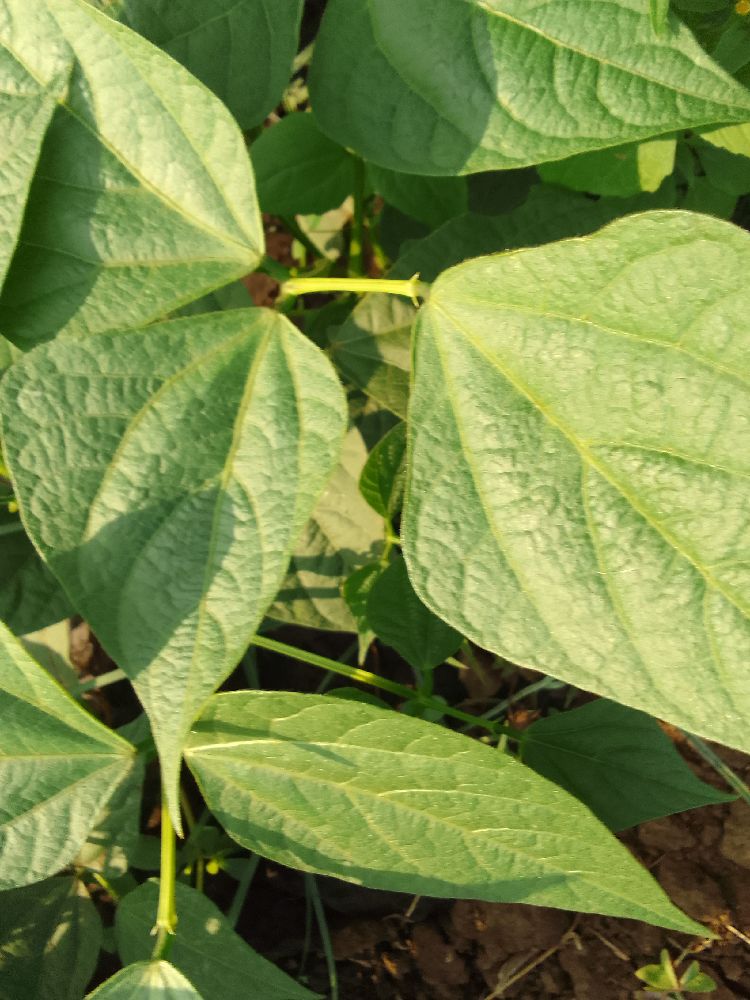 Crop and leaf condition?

common bean, healthy
